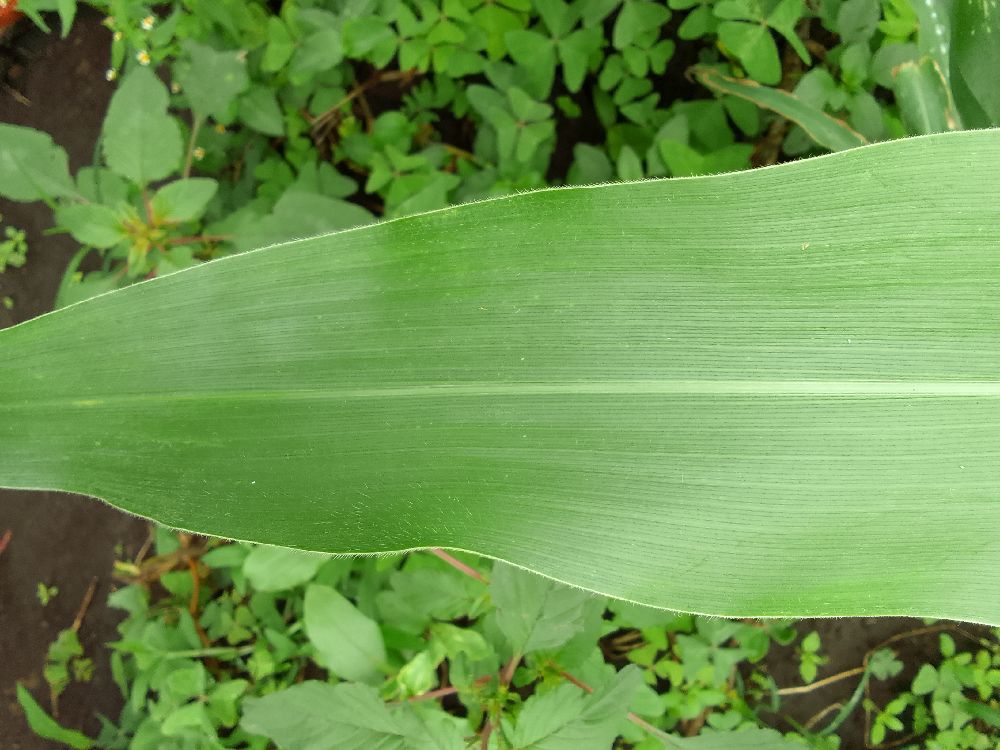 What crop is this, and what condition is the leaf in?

maize, healthy
